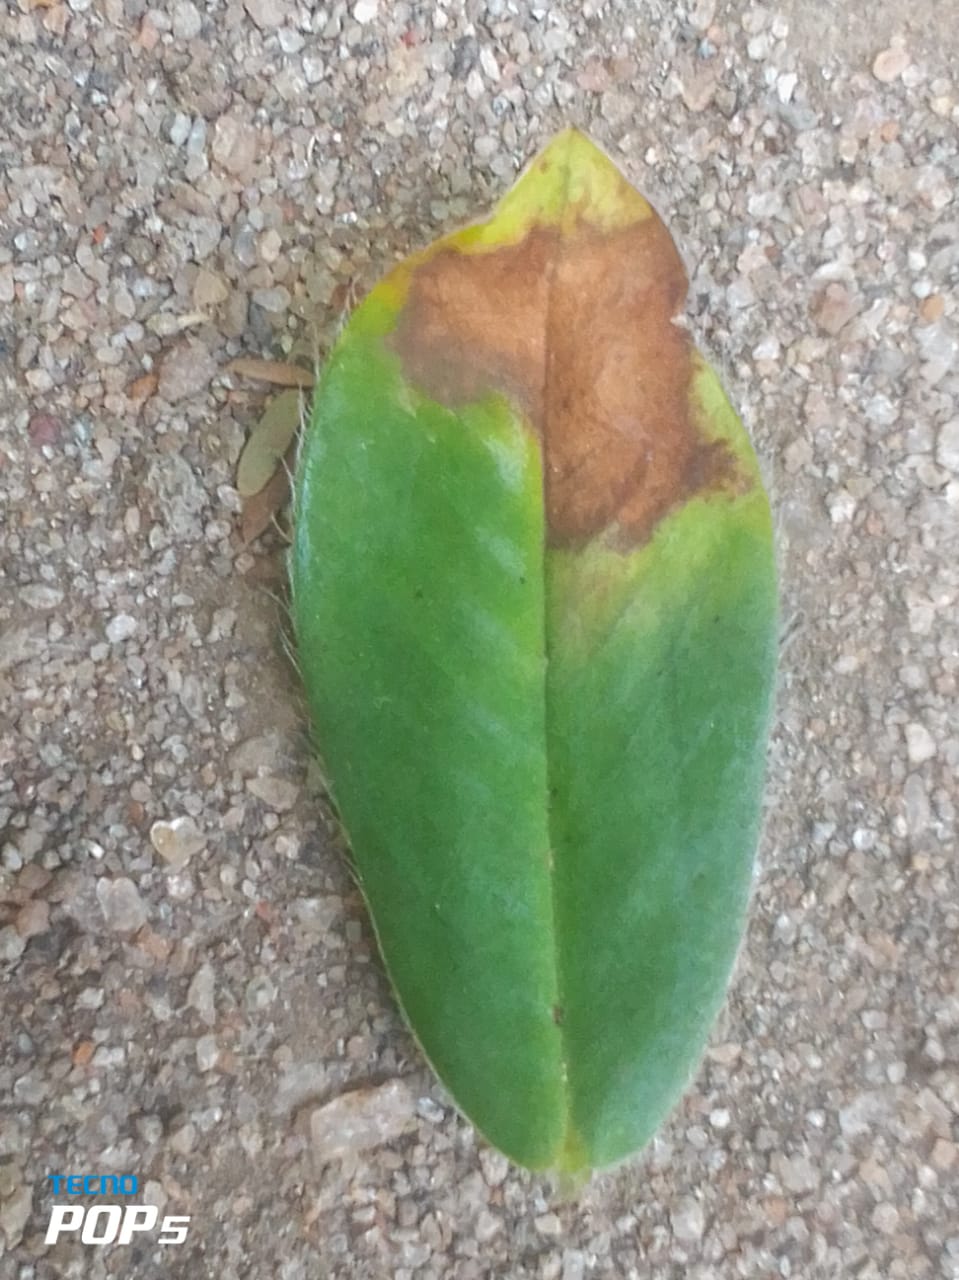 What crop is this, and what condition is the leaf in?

peanut, phoma arachidicola
